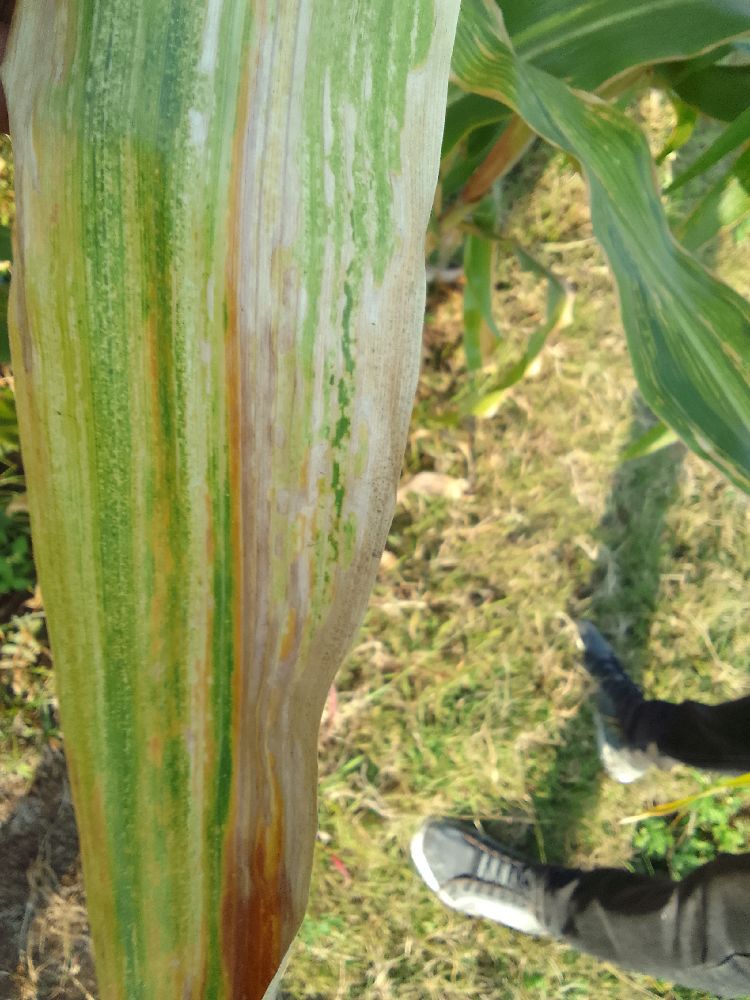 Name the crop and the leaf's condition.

maize, maize lethal necrosis
